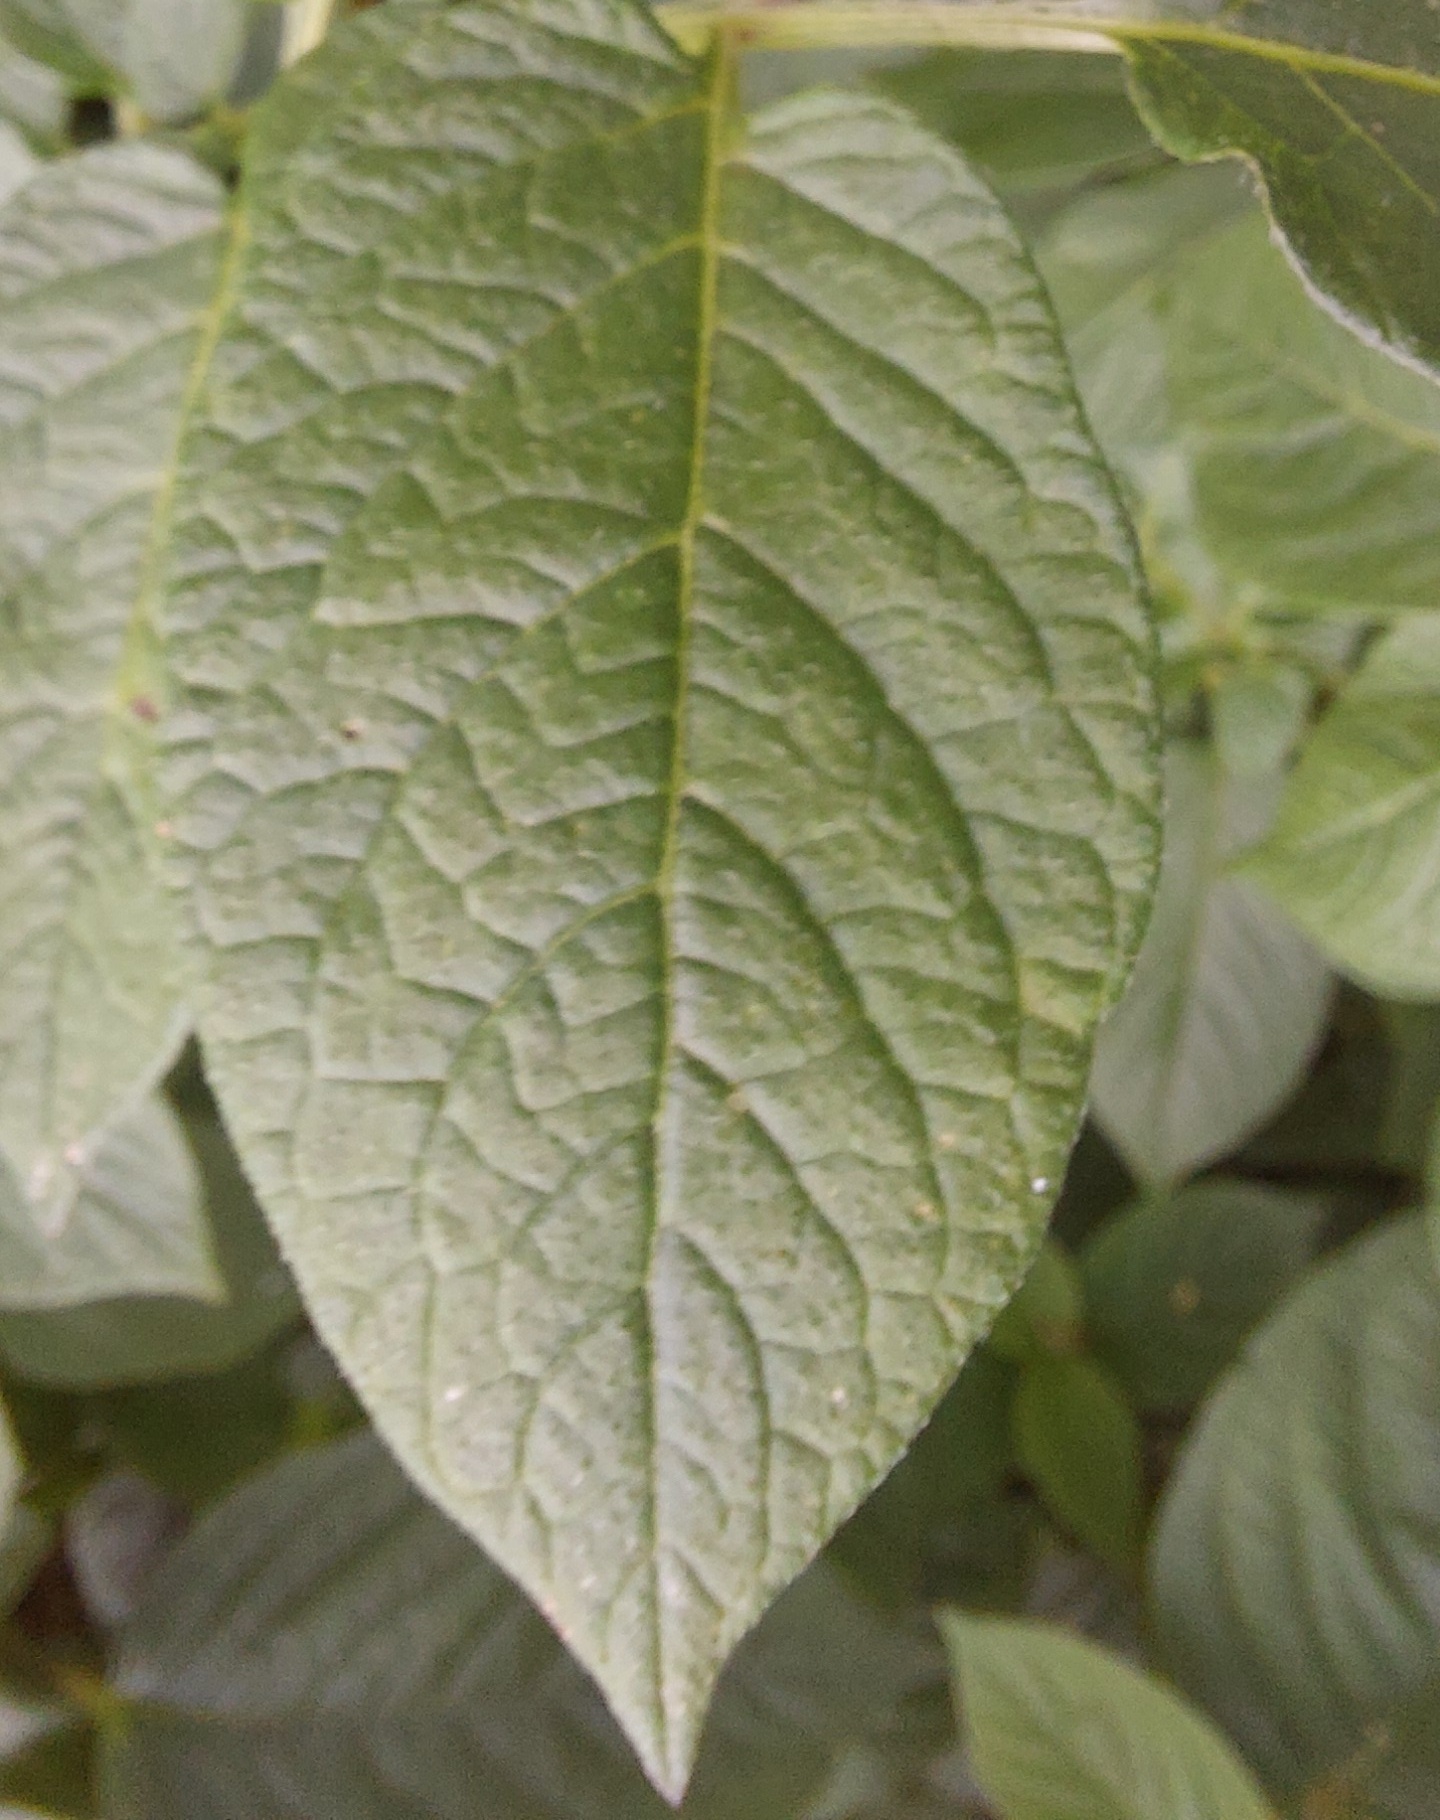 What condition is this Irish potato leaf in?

healthy
